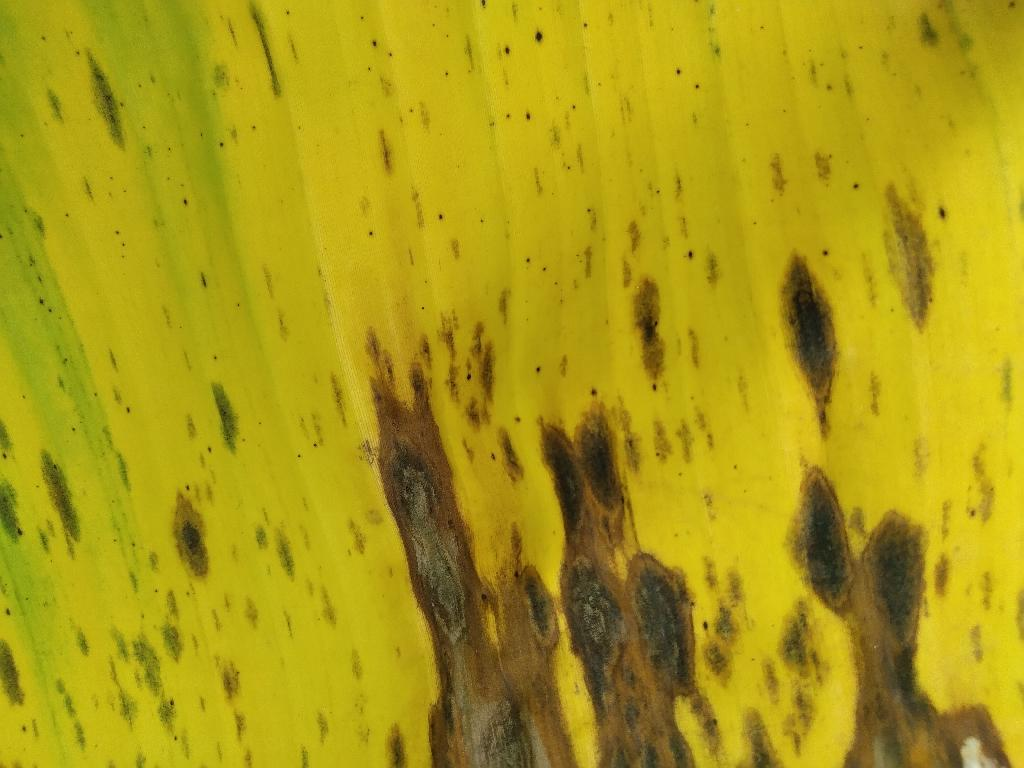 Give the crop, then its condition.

banana, black sigatoka
